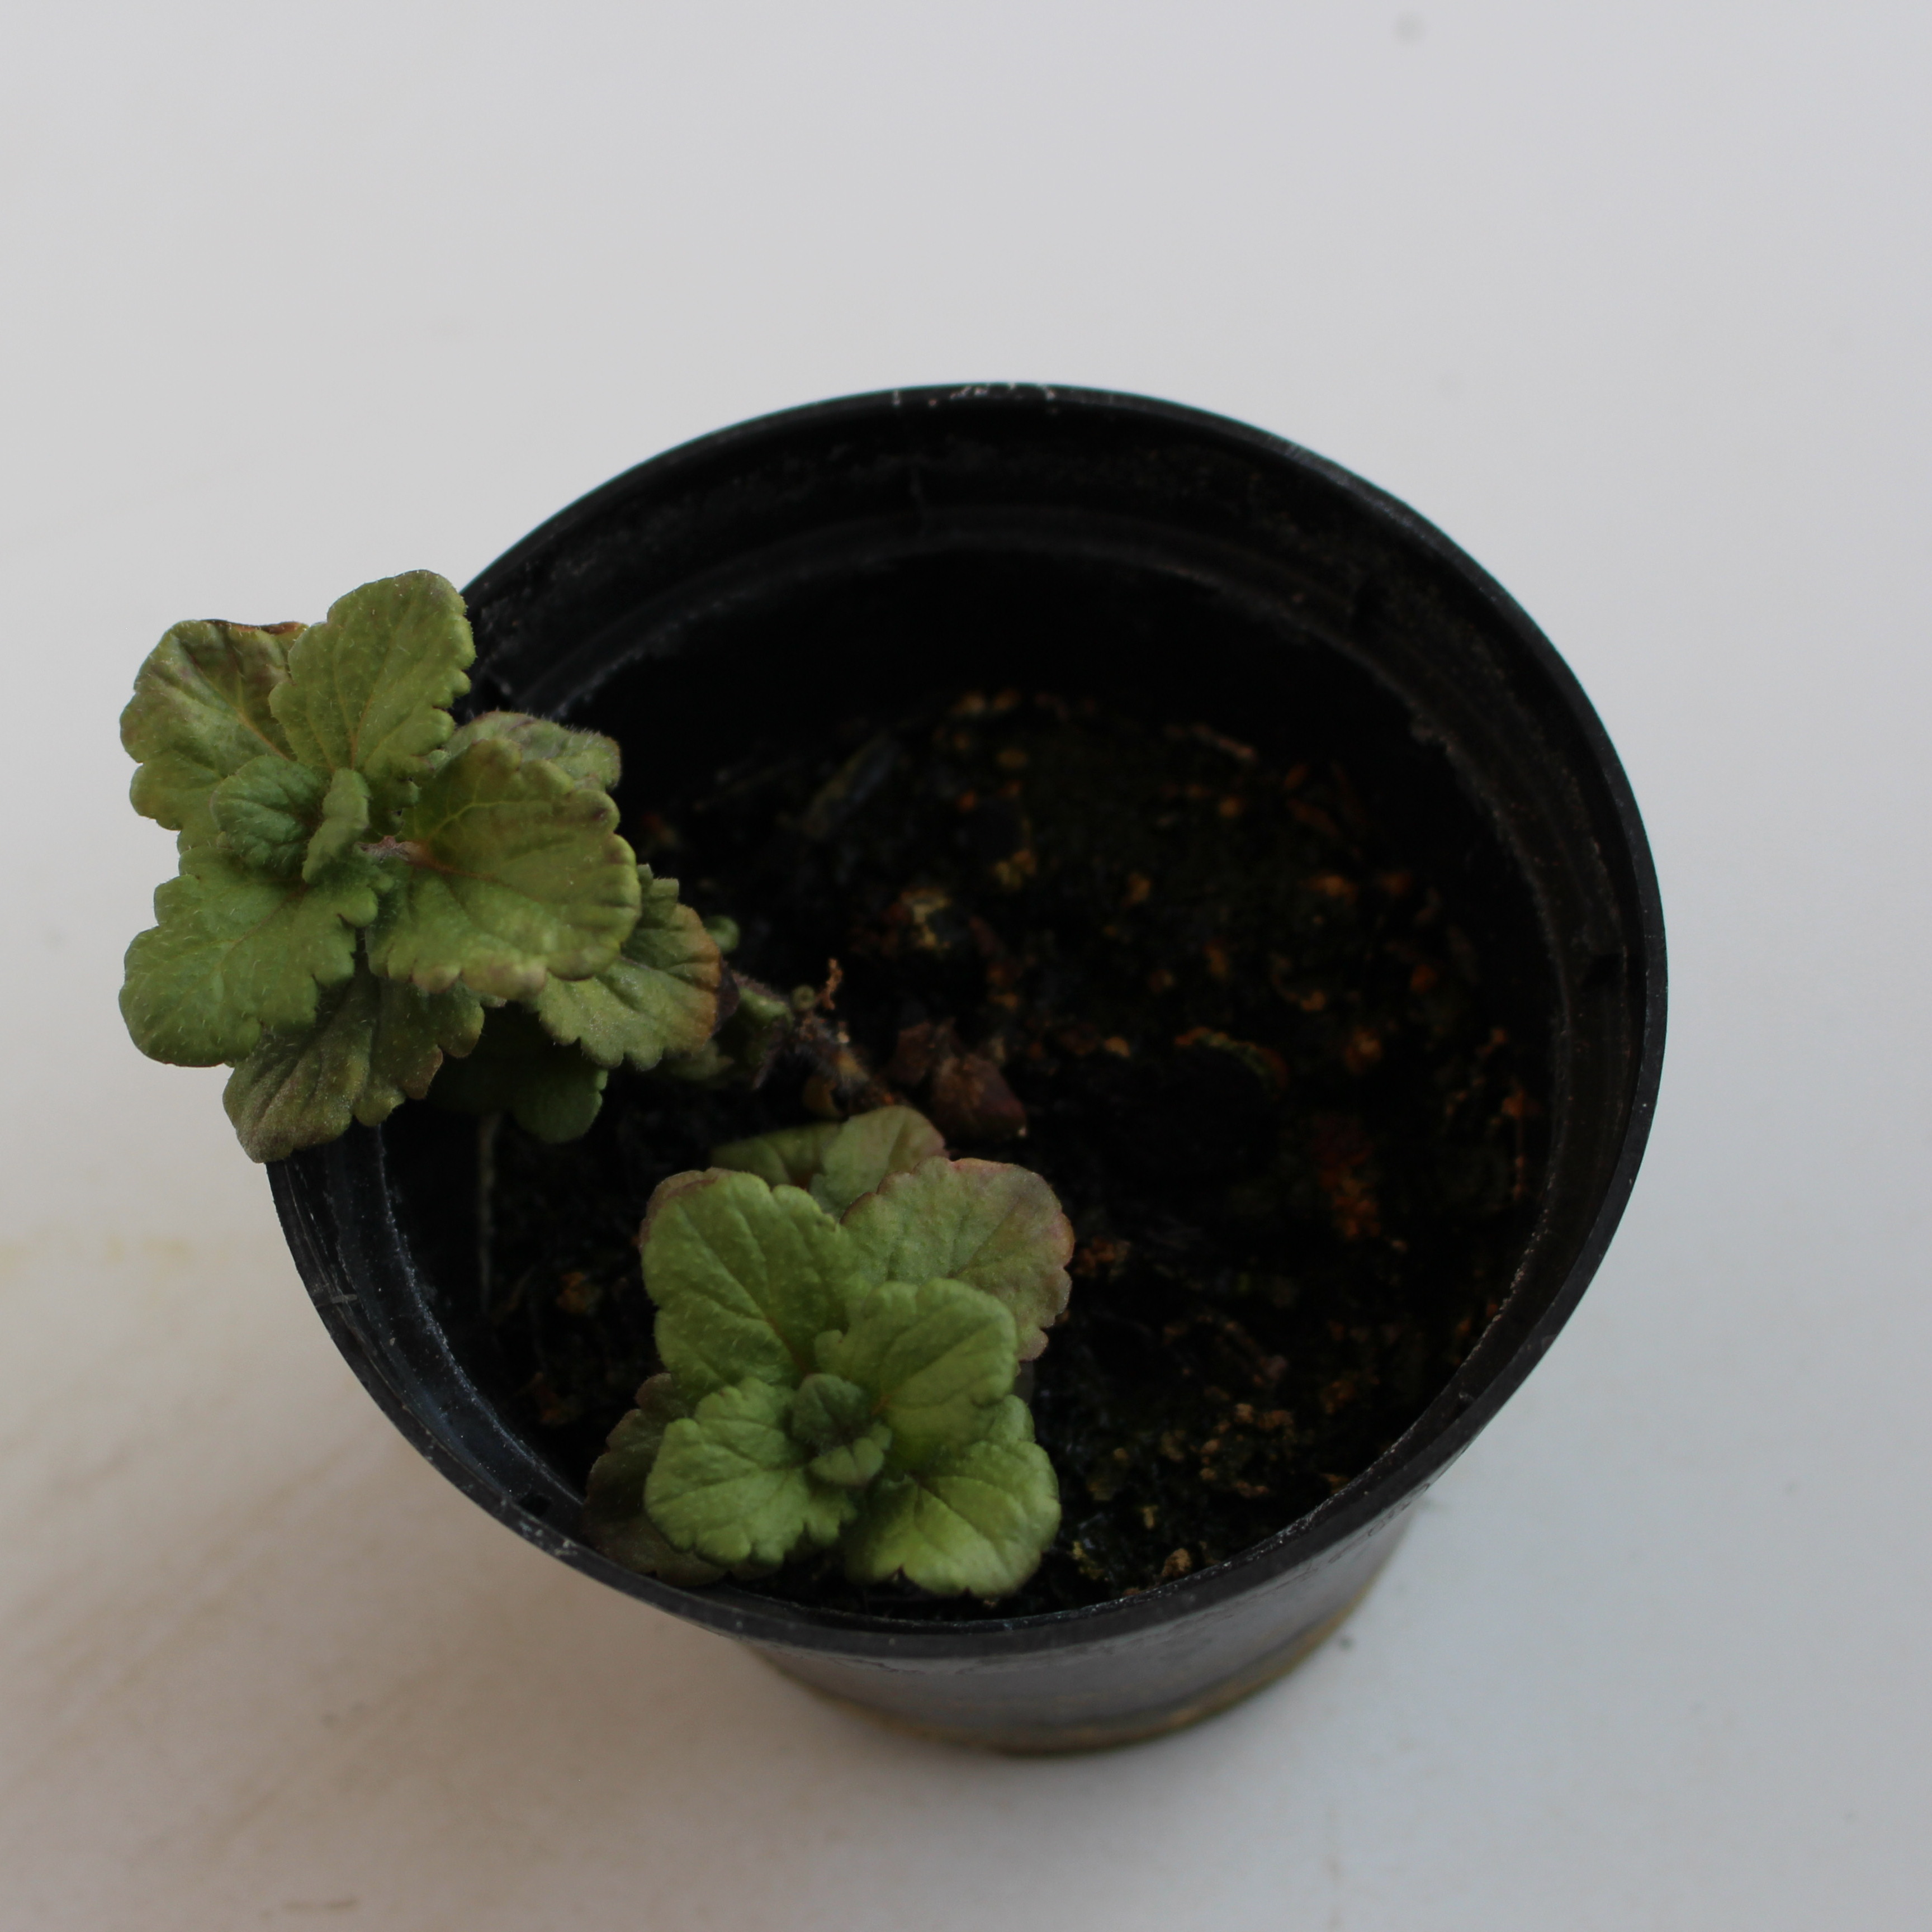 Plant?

Veronica persica
